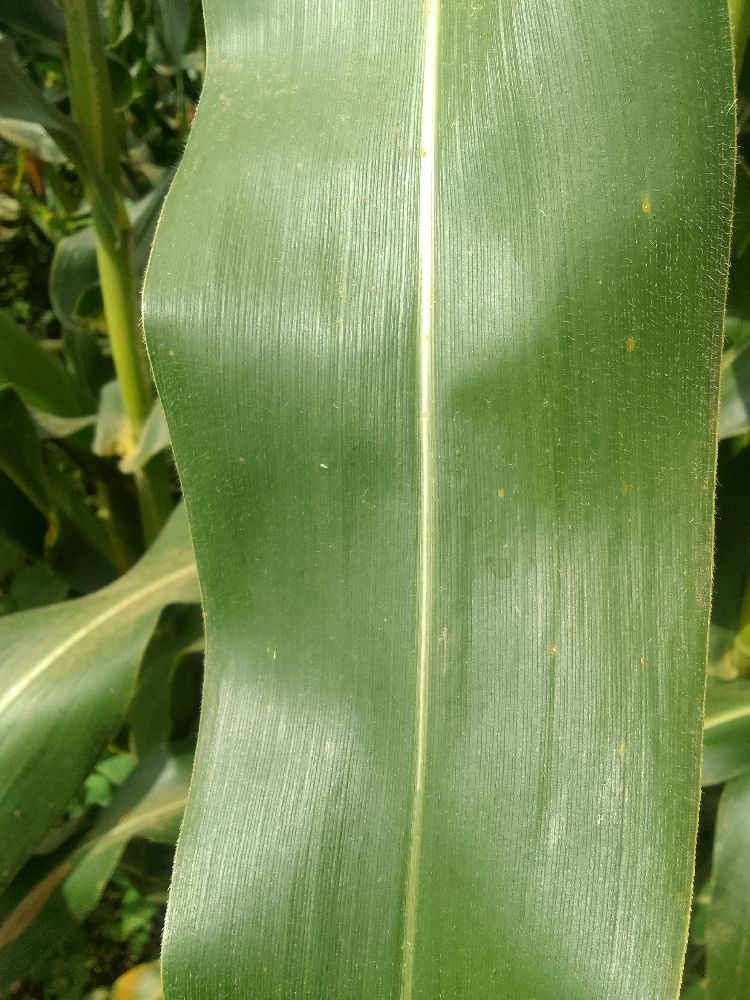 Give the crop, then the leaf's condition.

maize, healthy
